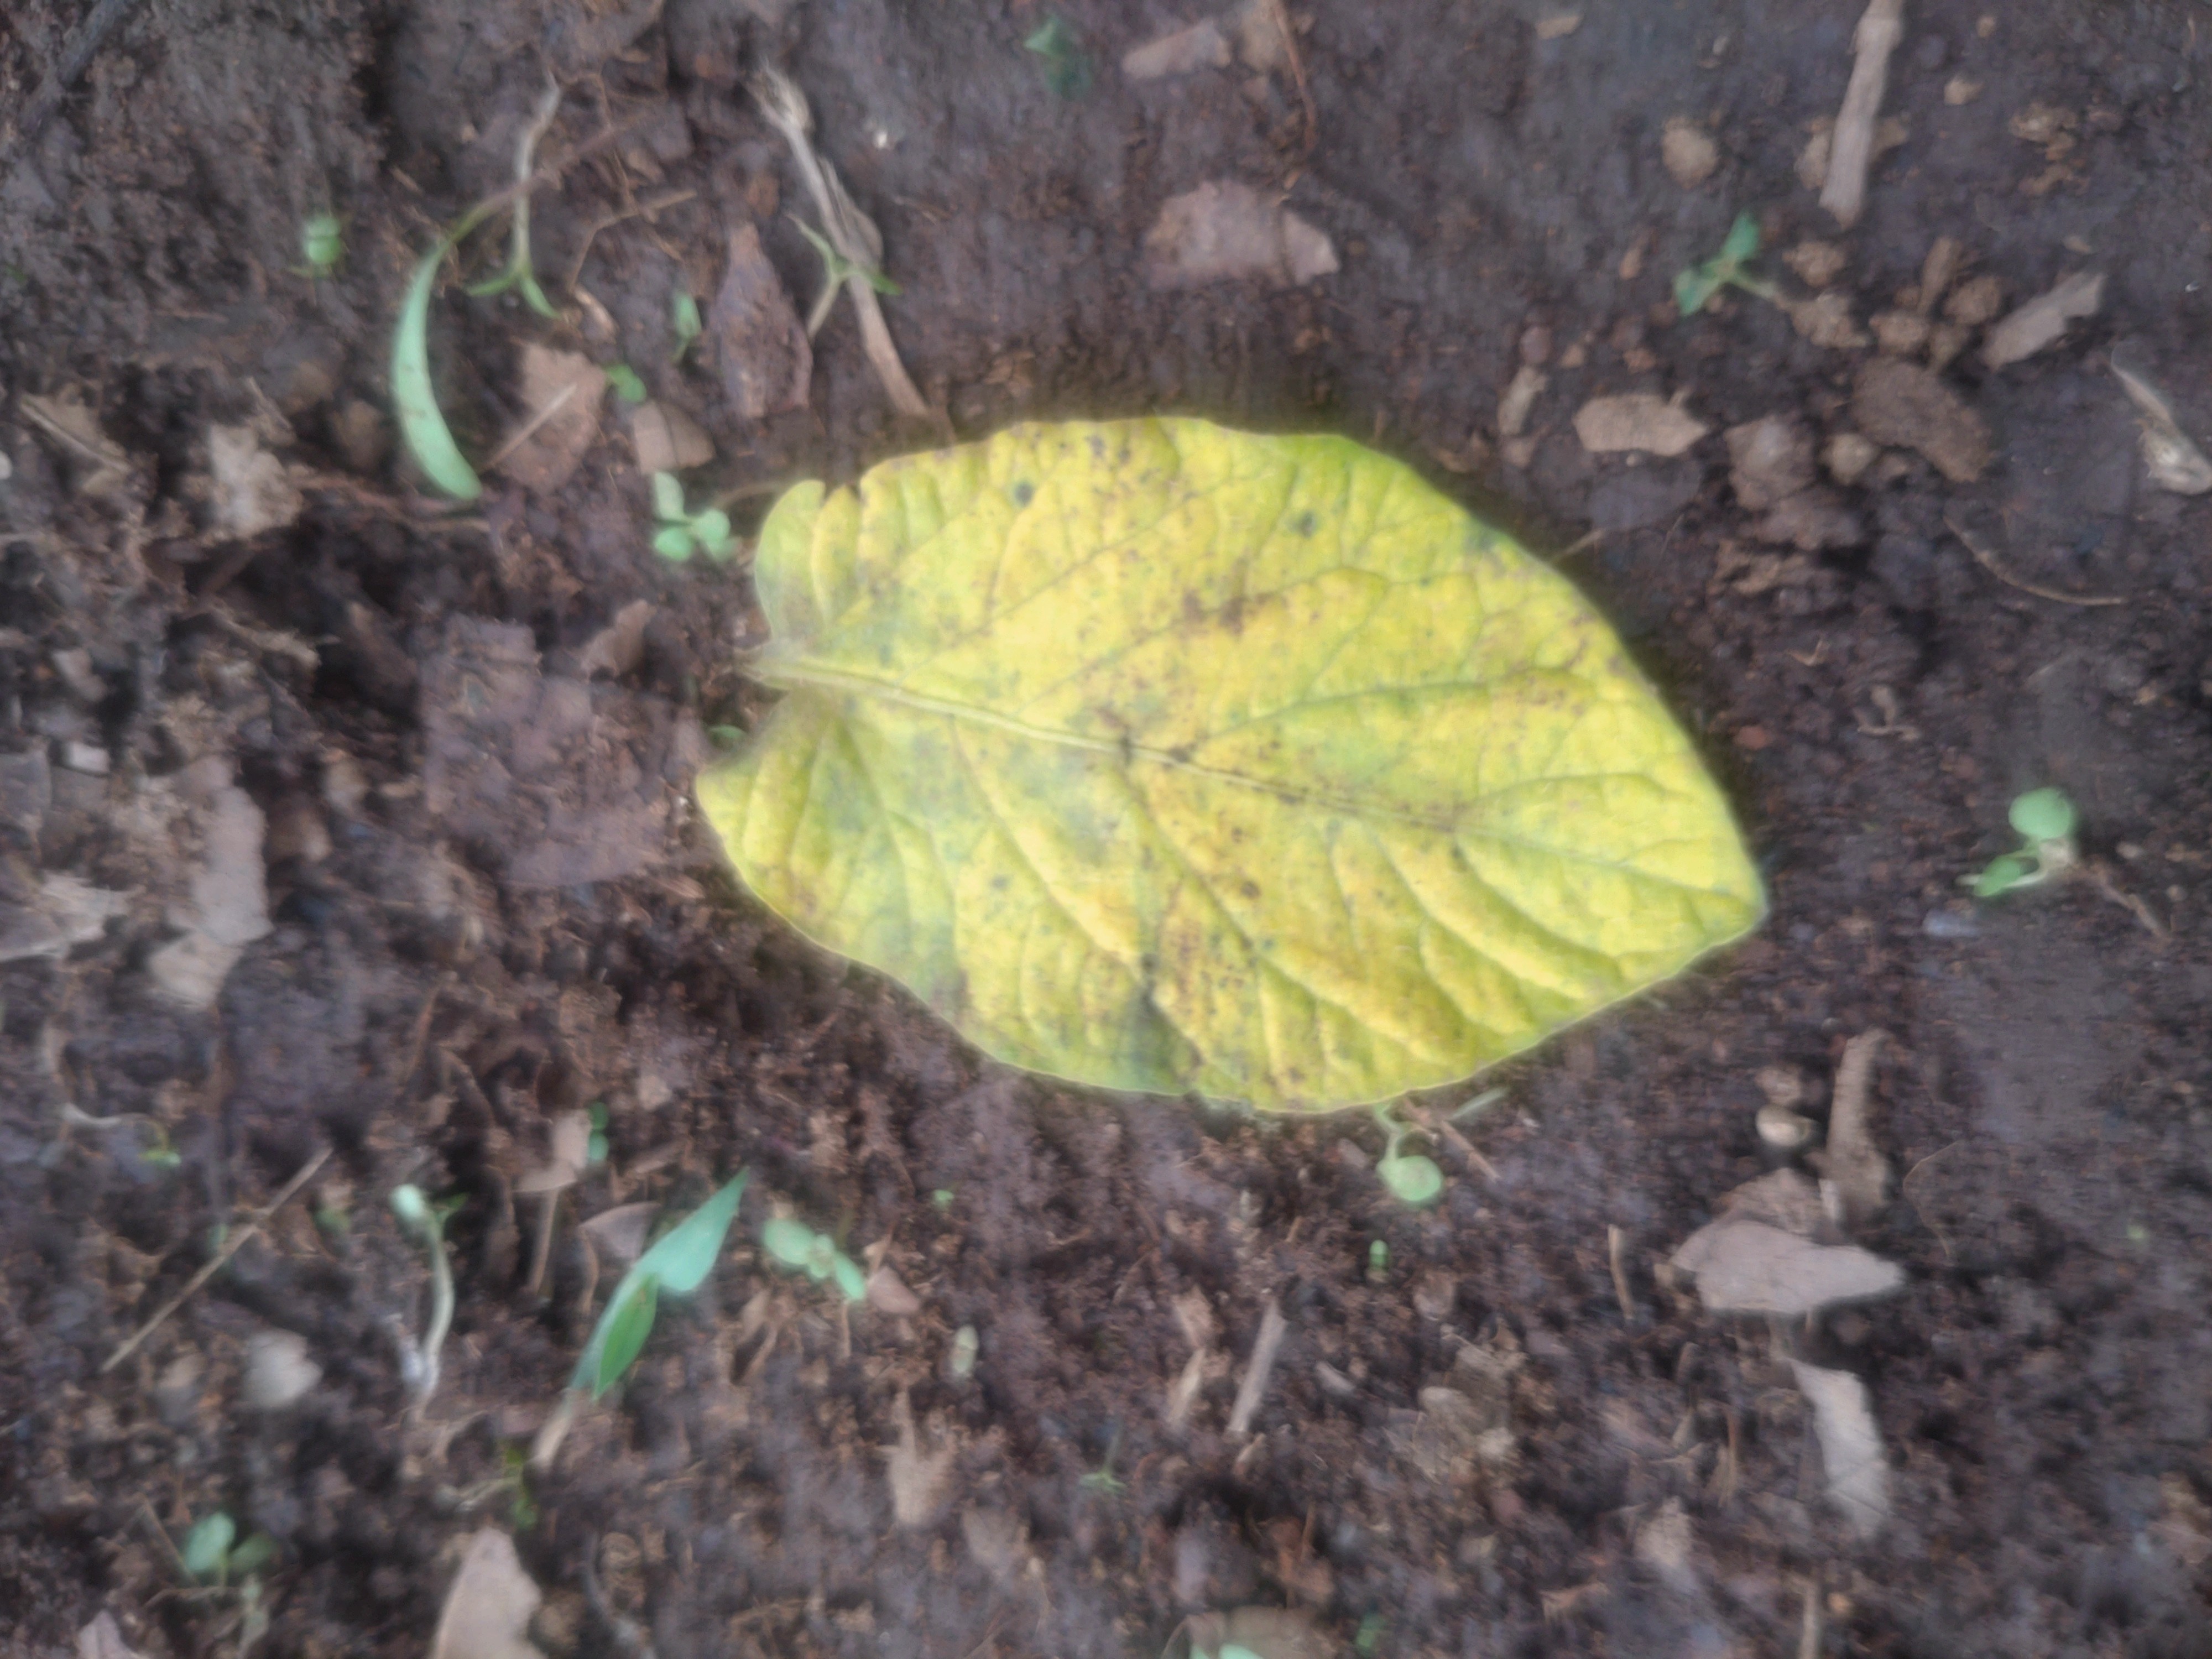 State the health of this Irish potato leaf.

late blight
